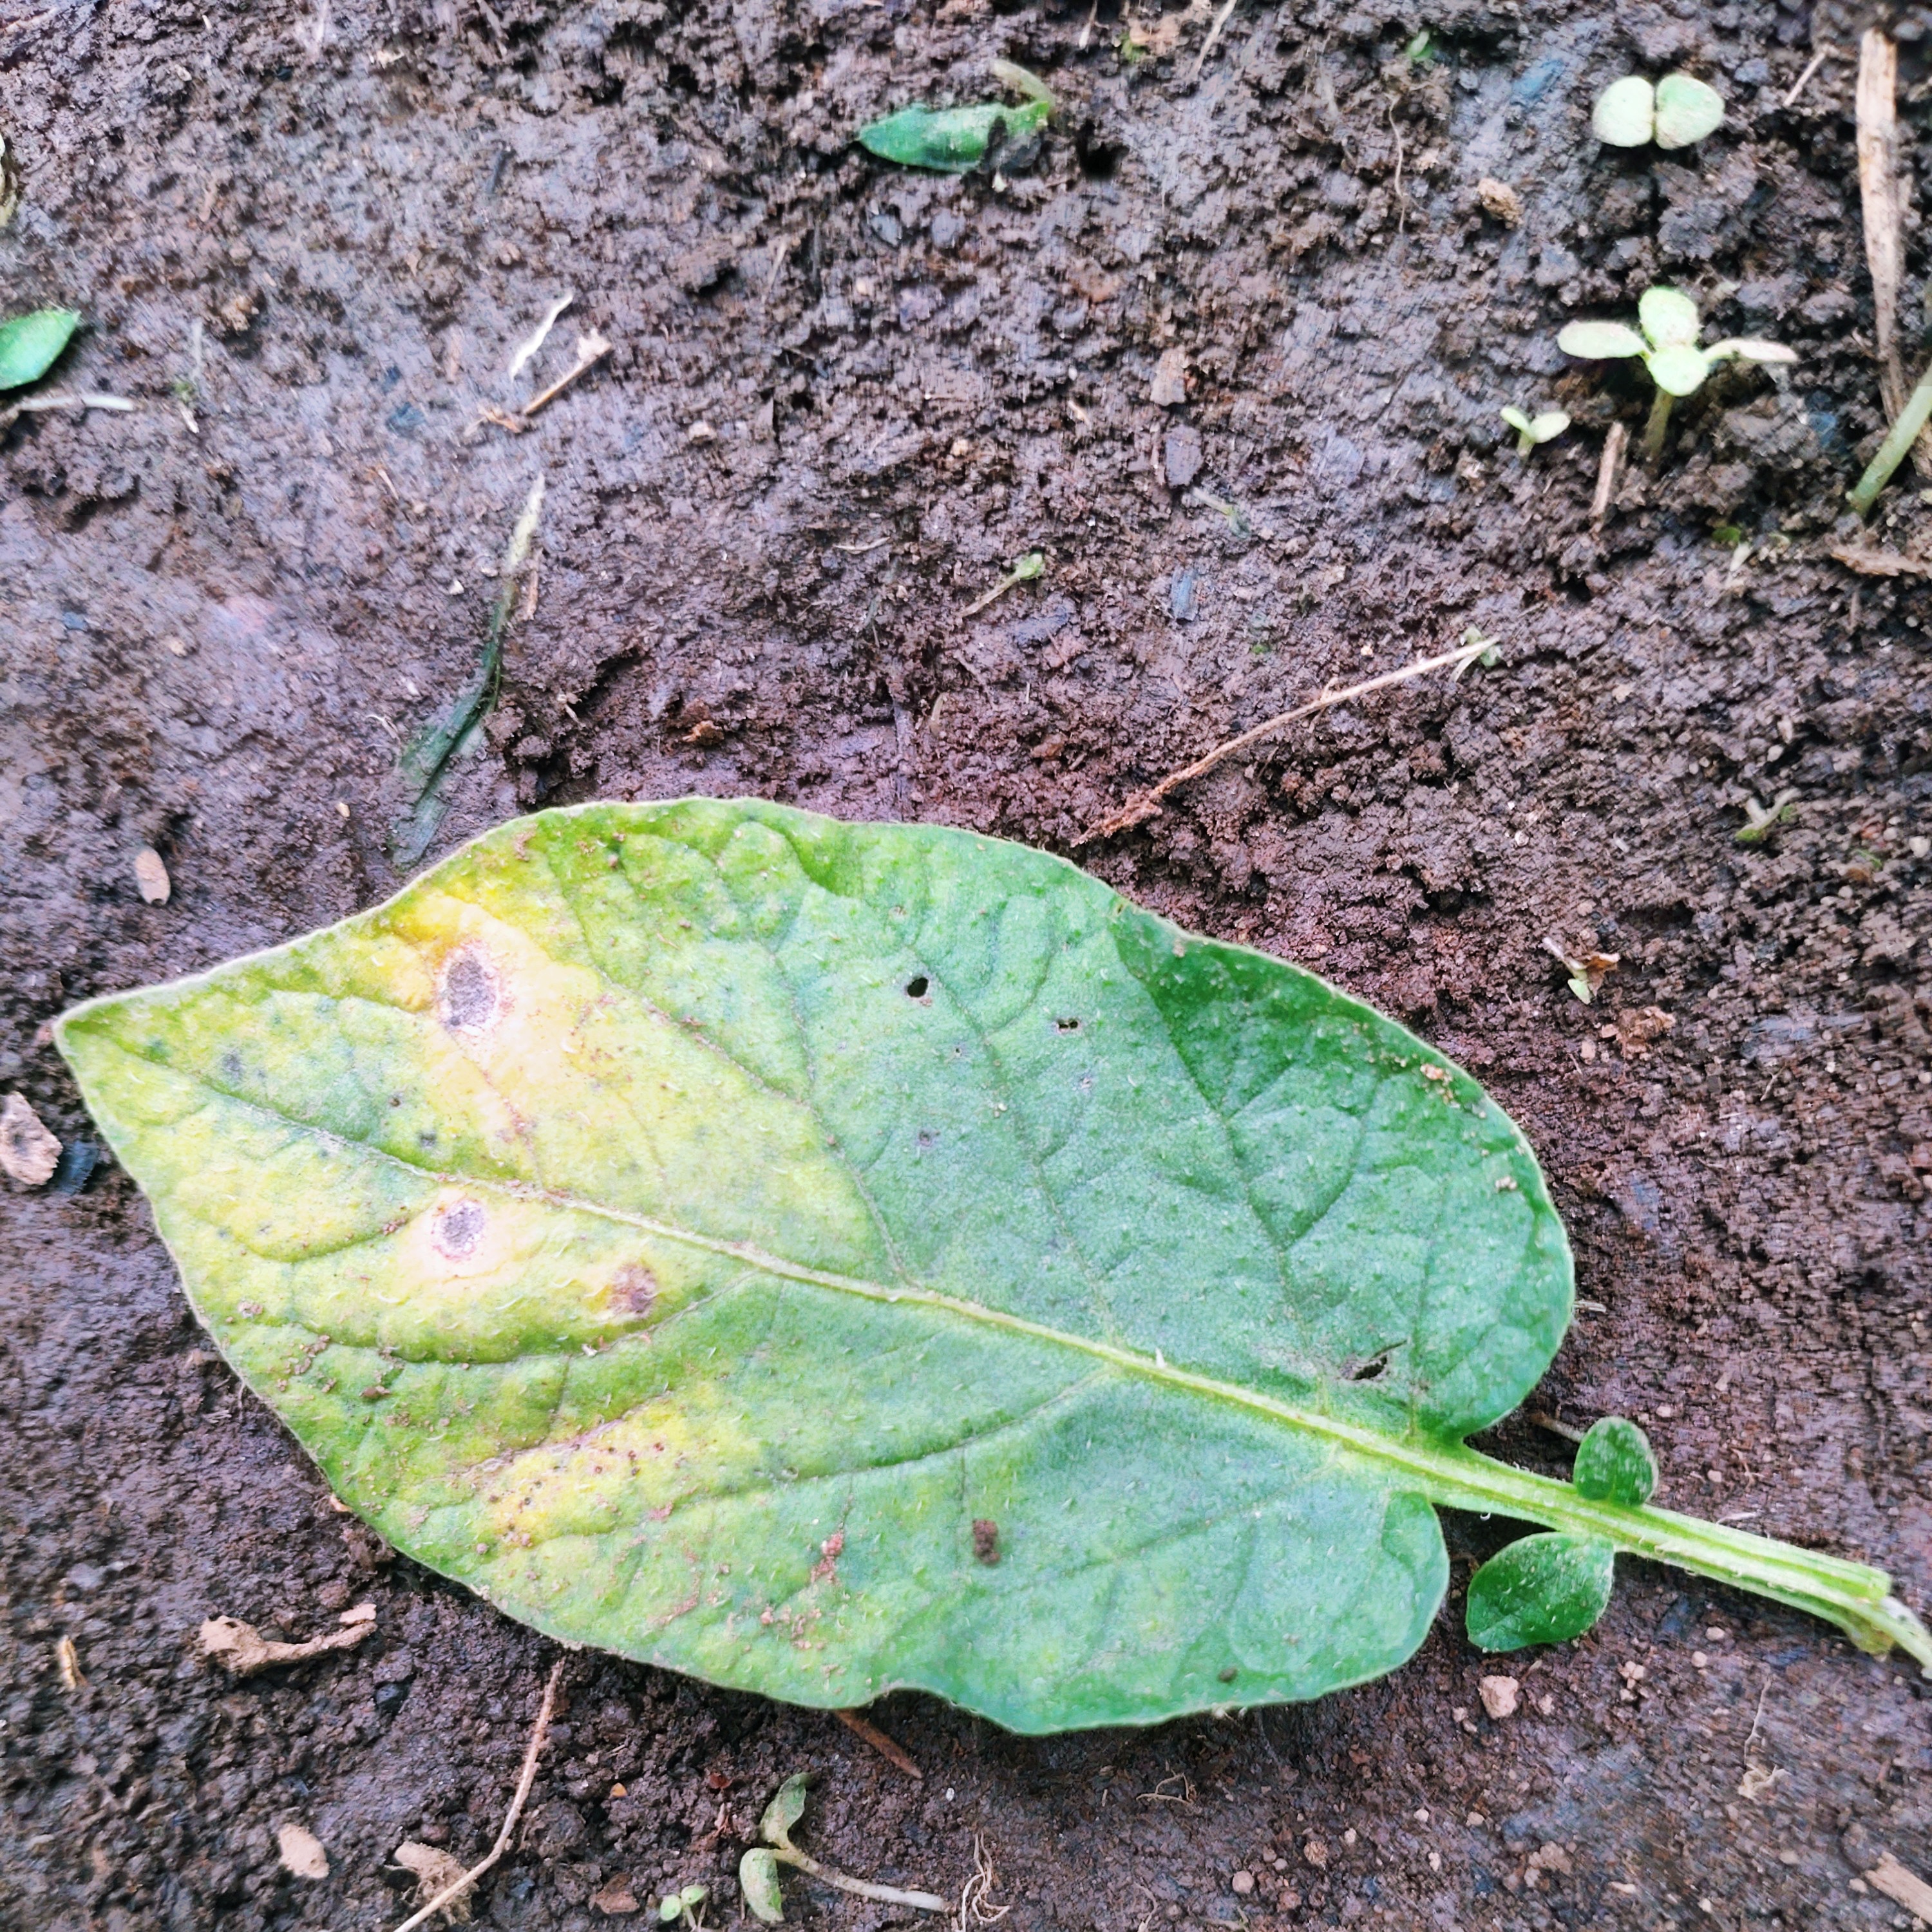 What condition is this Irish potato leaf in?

late blight
